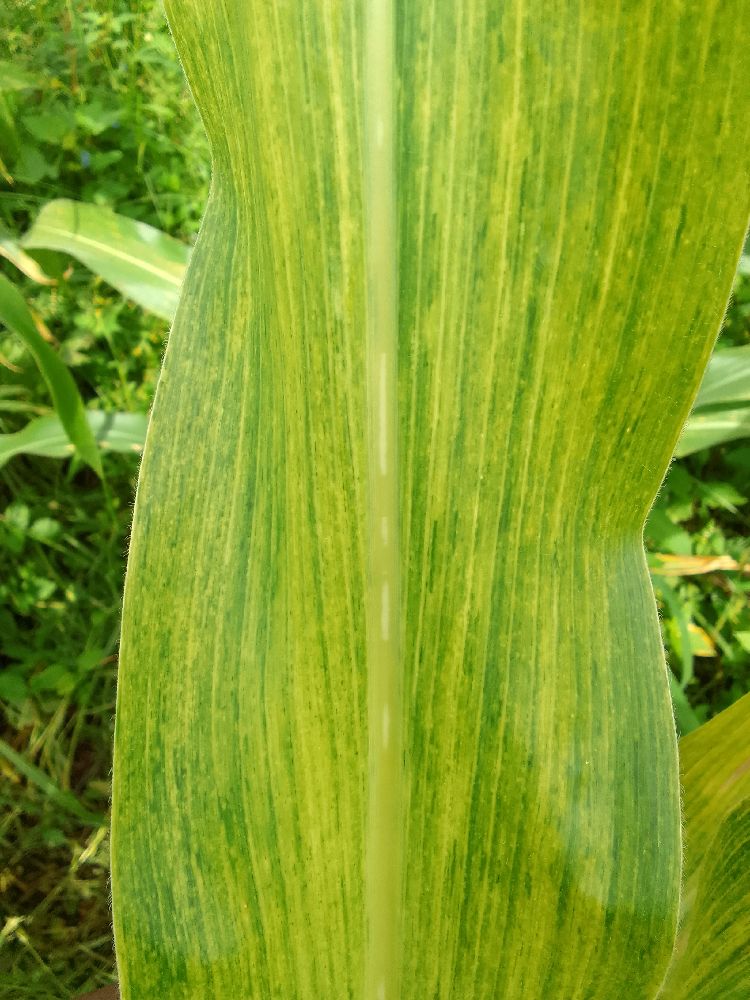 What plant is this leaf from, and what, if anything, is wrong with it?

maize, maize lethal necrosis
